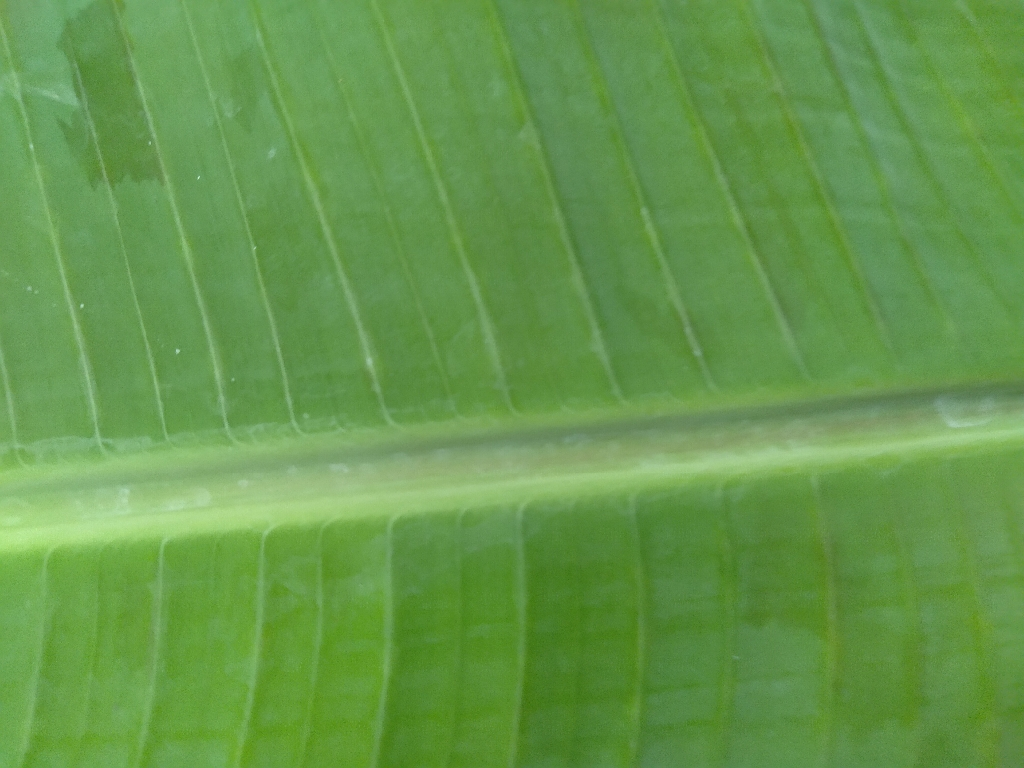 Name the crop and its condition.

banana, healthy
